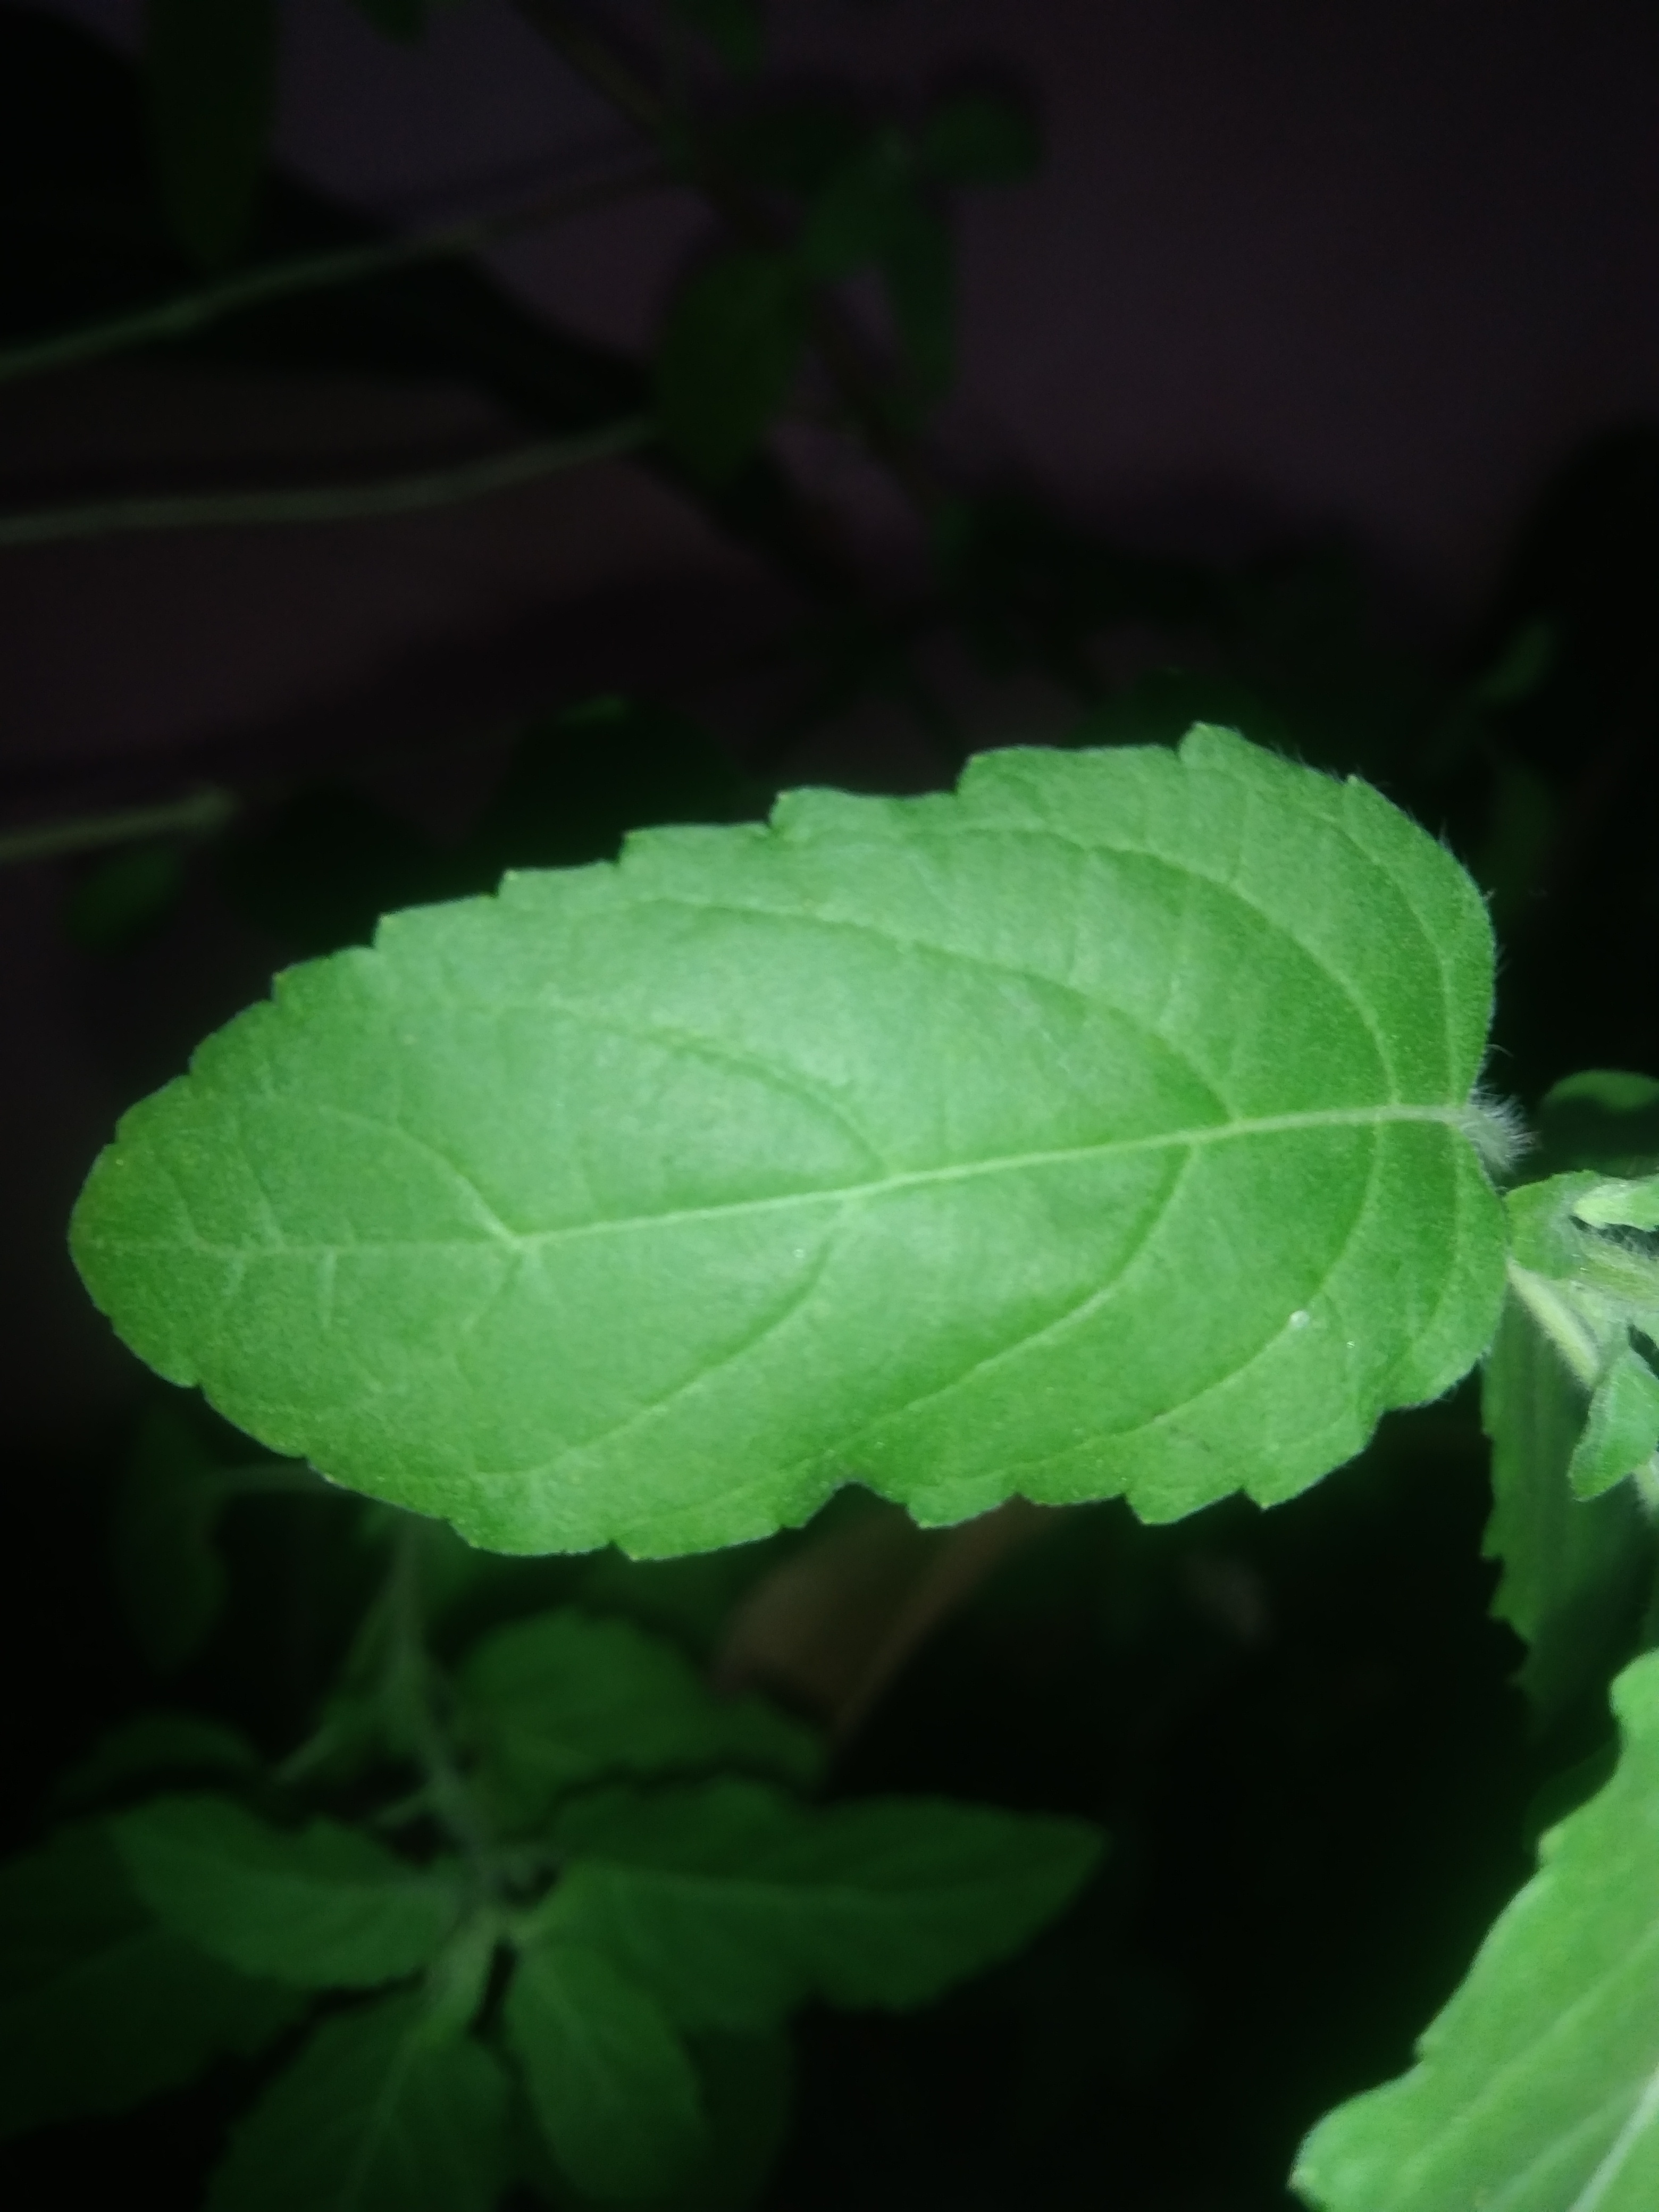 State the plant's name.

tulshi
